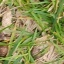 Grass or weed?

grass
